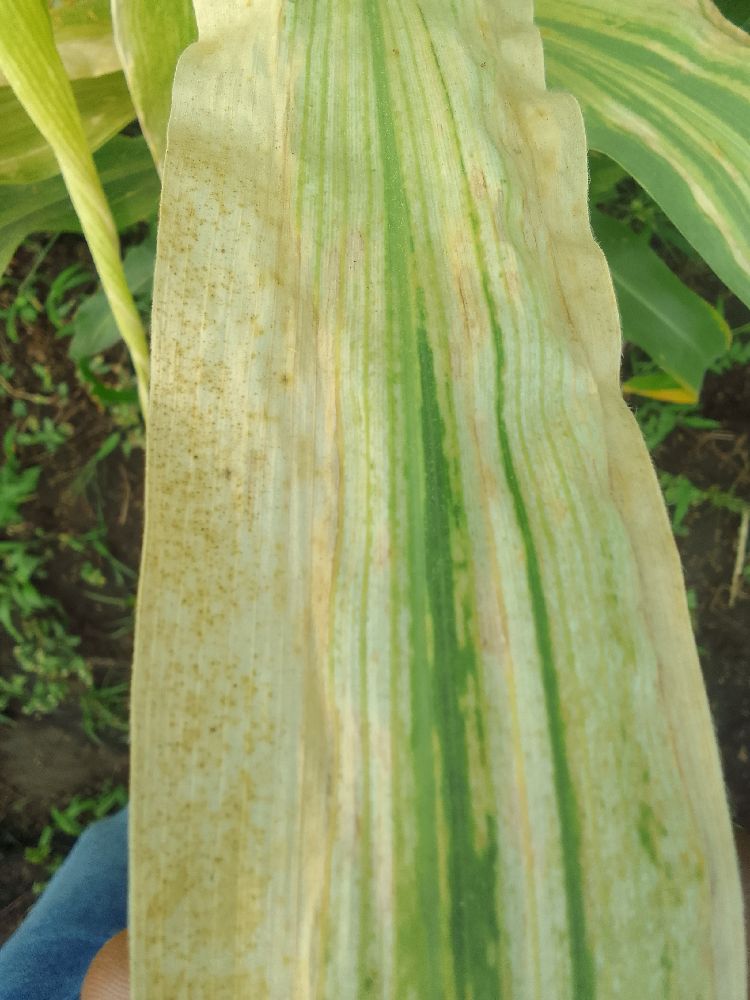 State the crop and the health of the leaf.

maize, maize lethal necrosis
